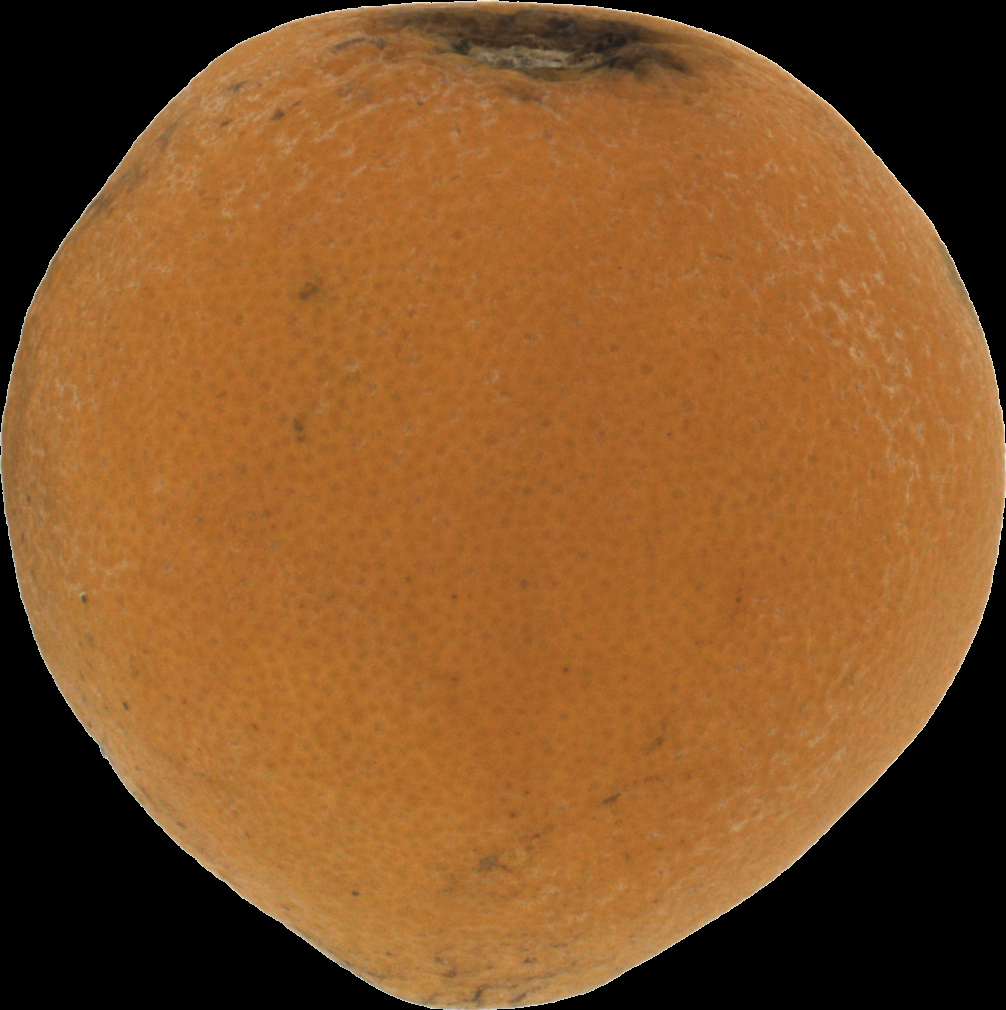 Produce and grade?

orange, bad
